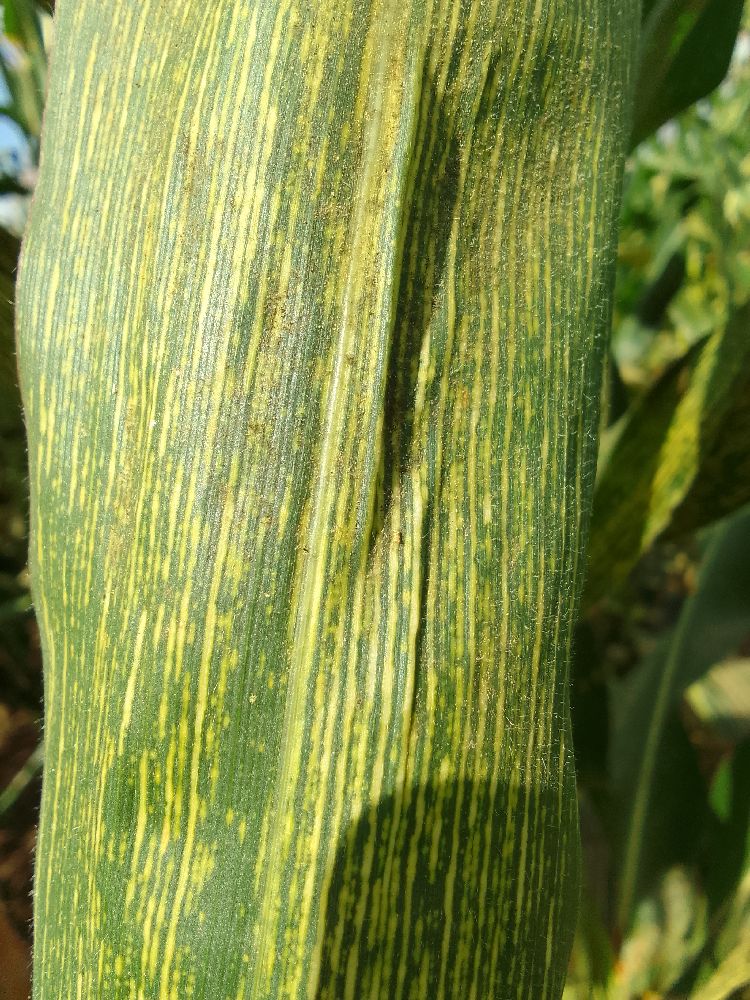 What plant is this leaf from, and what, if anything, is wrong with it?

maize, maize streak virus
